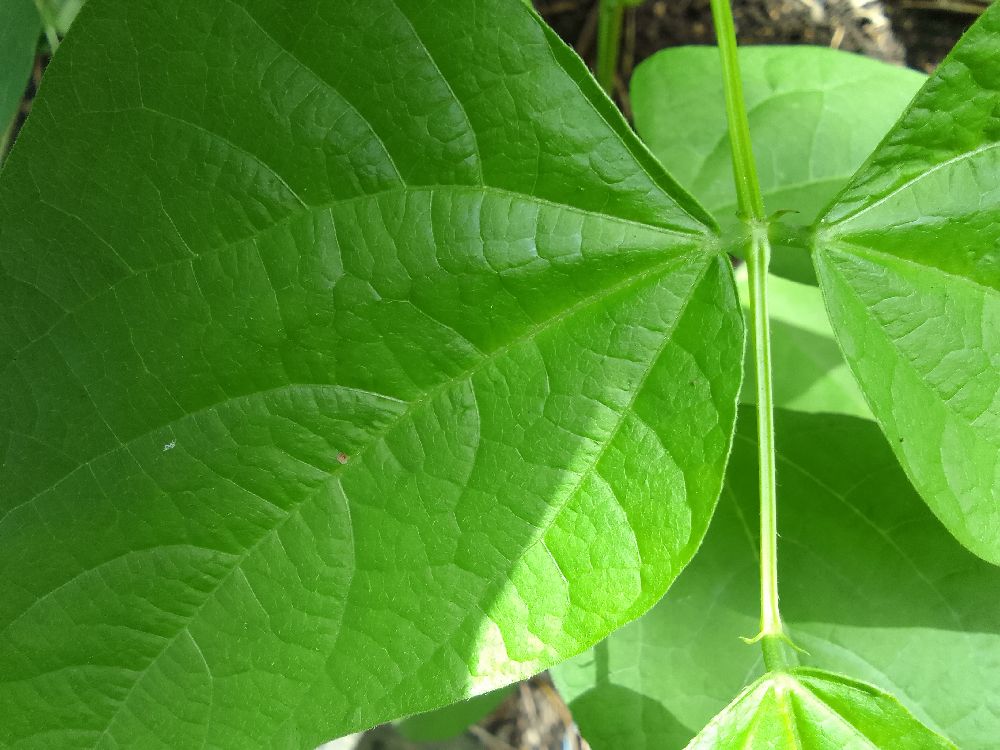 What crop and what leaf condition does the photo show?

common bean, healthy
